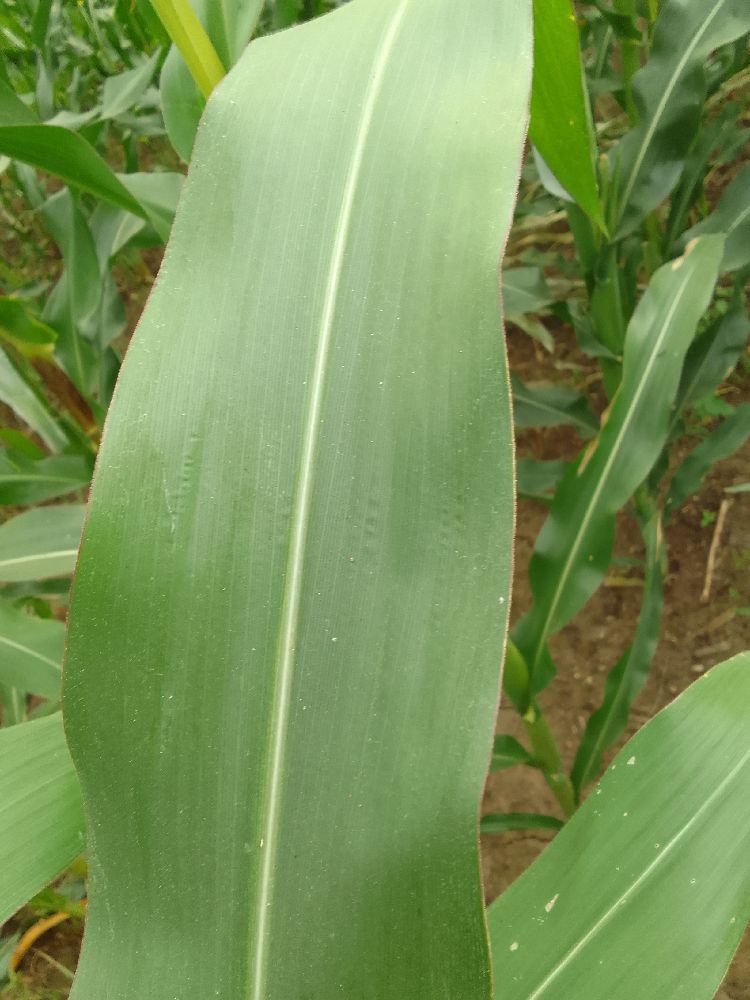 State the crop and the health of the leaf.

maize, healthy
